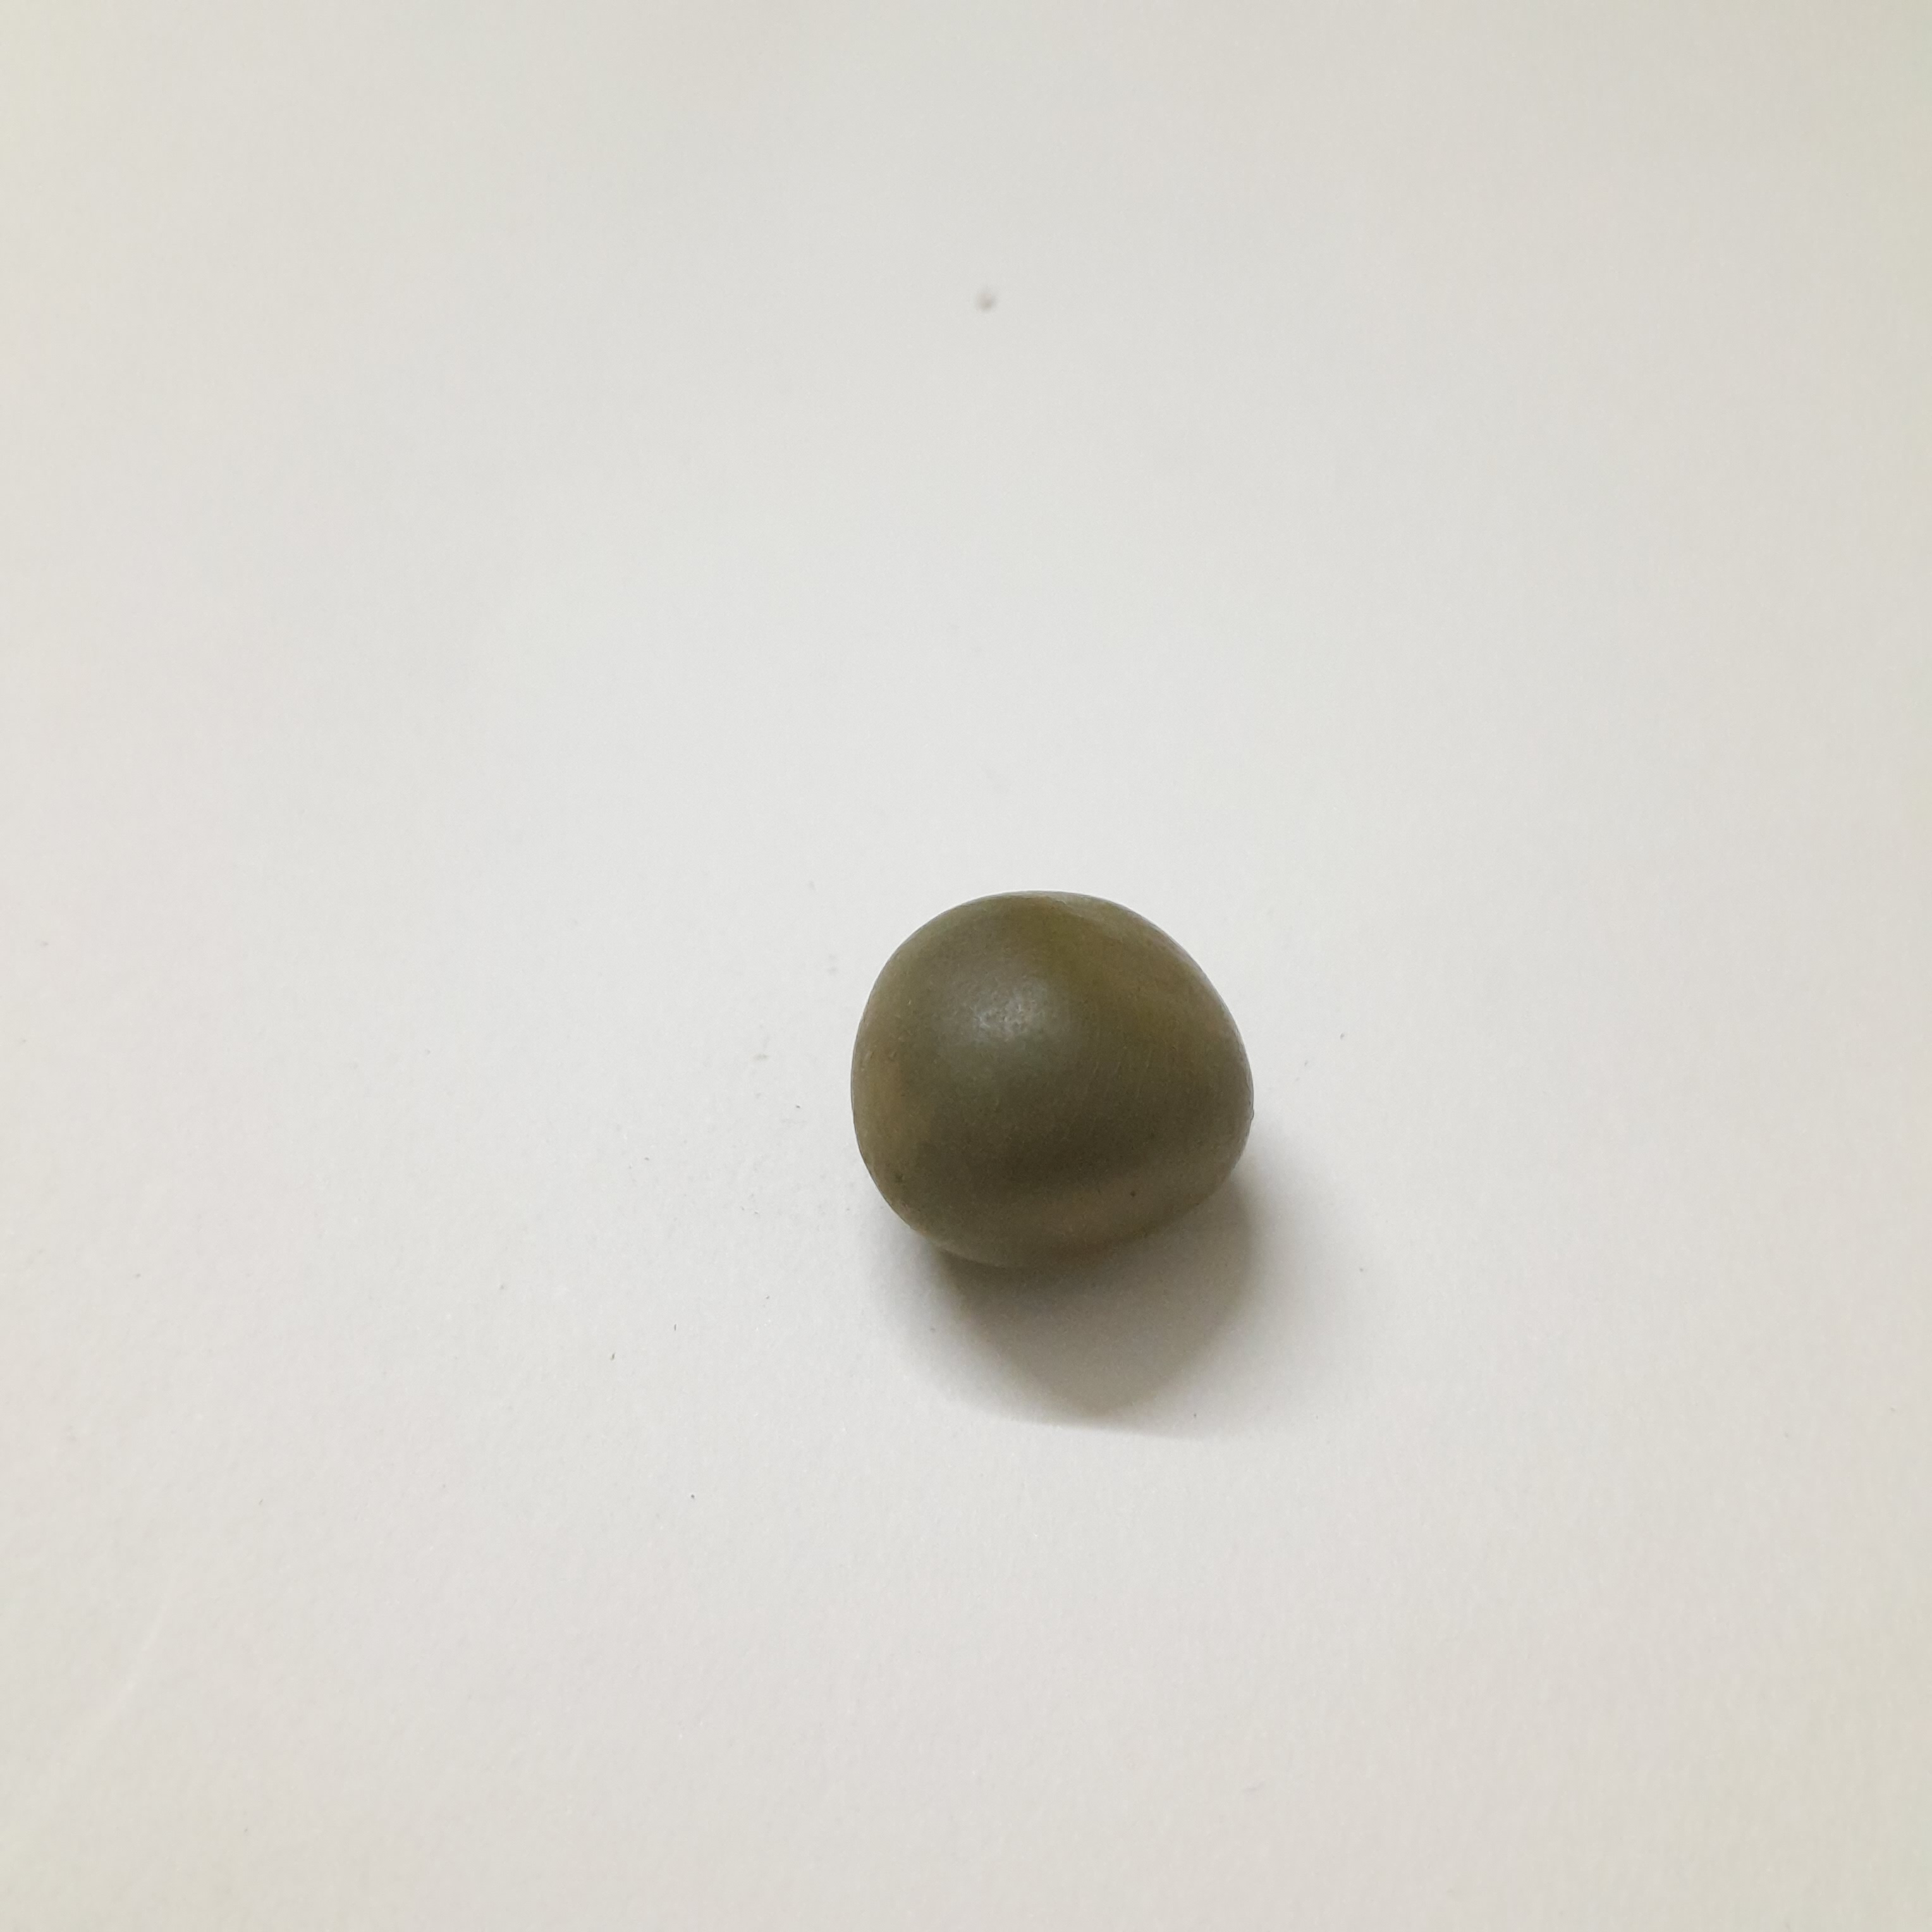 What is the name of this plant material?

sagargota
